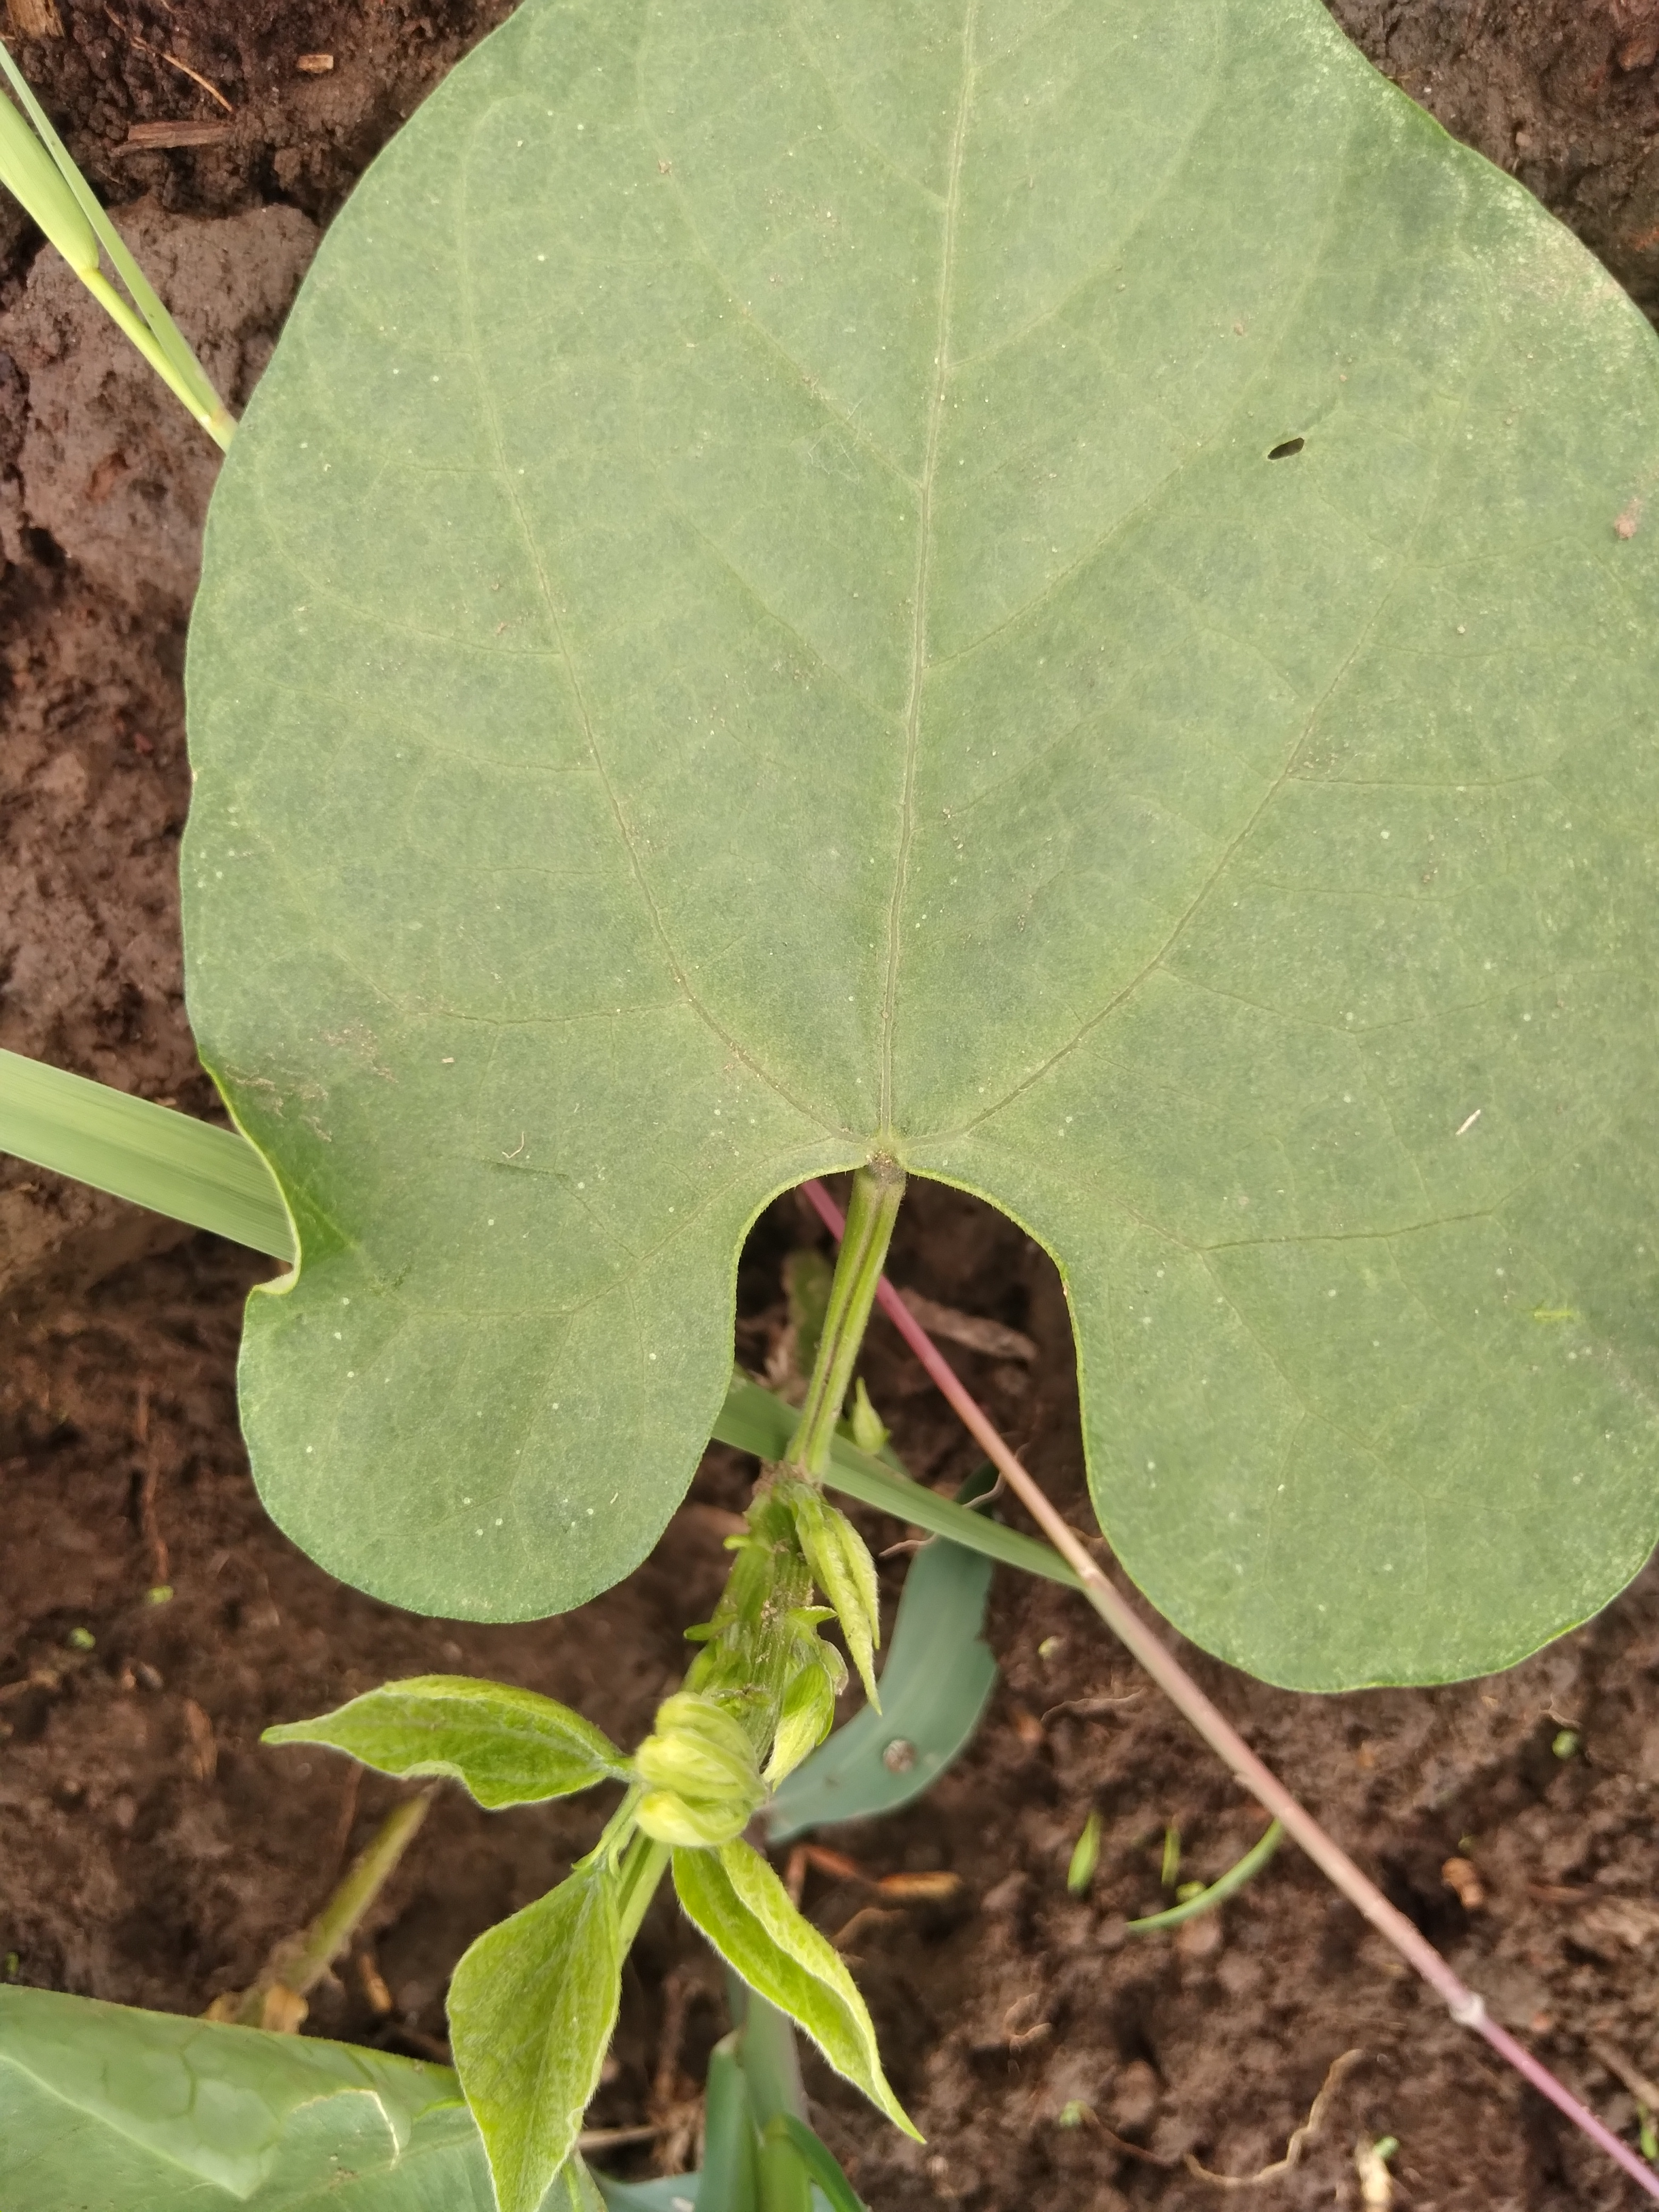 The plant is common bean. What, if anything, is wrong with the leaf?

healthy
